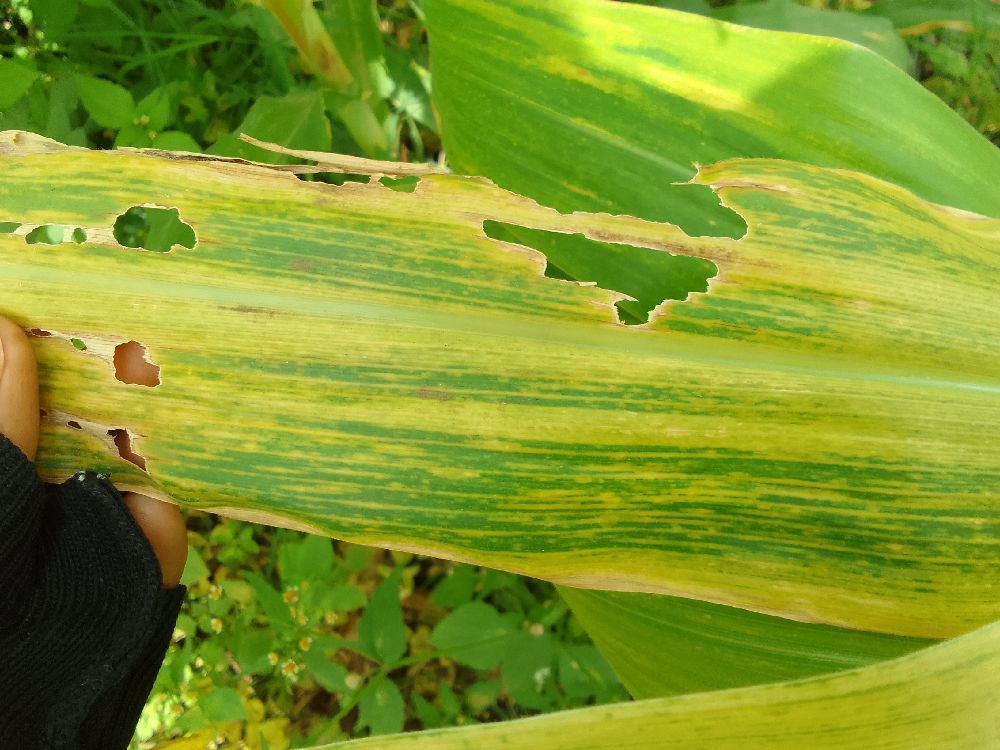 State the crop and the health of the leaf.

maize, maize lethal necrosis
